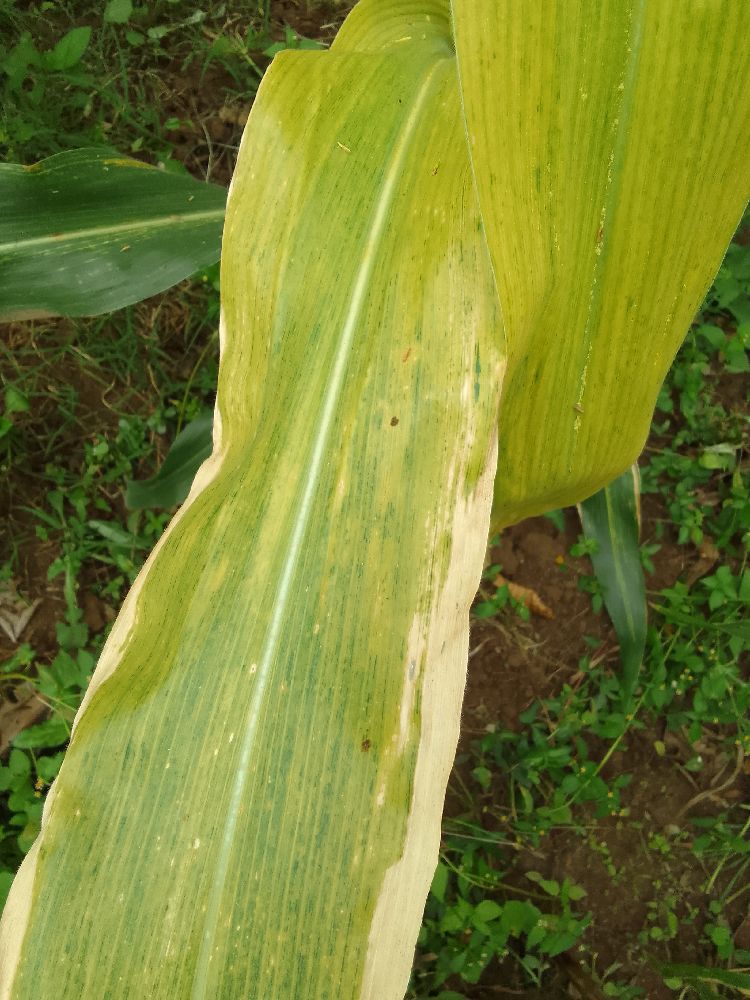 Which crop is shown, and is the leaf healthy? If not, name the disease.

maize, maize lethal necrosis
